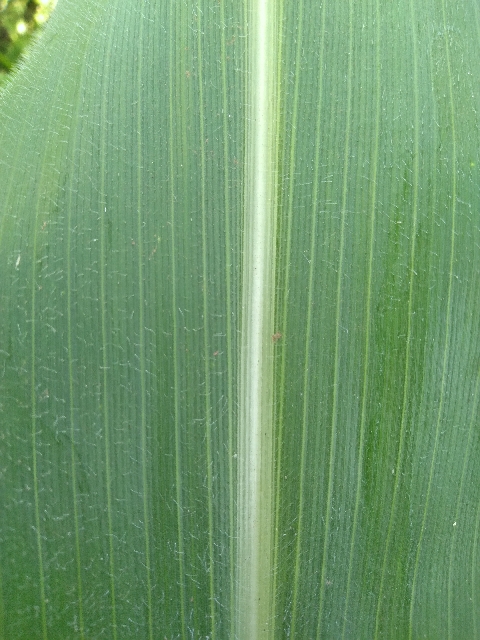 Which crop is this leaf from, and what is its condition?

maize, healthy
